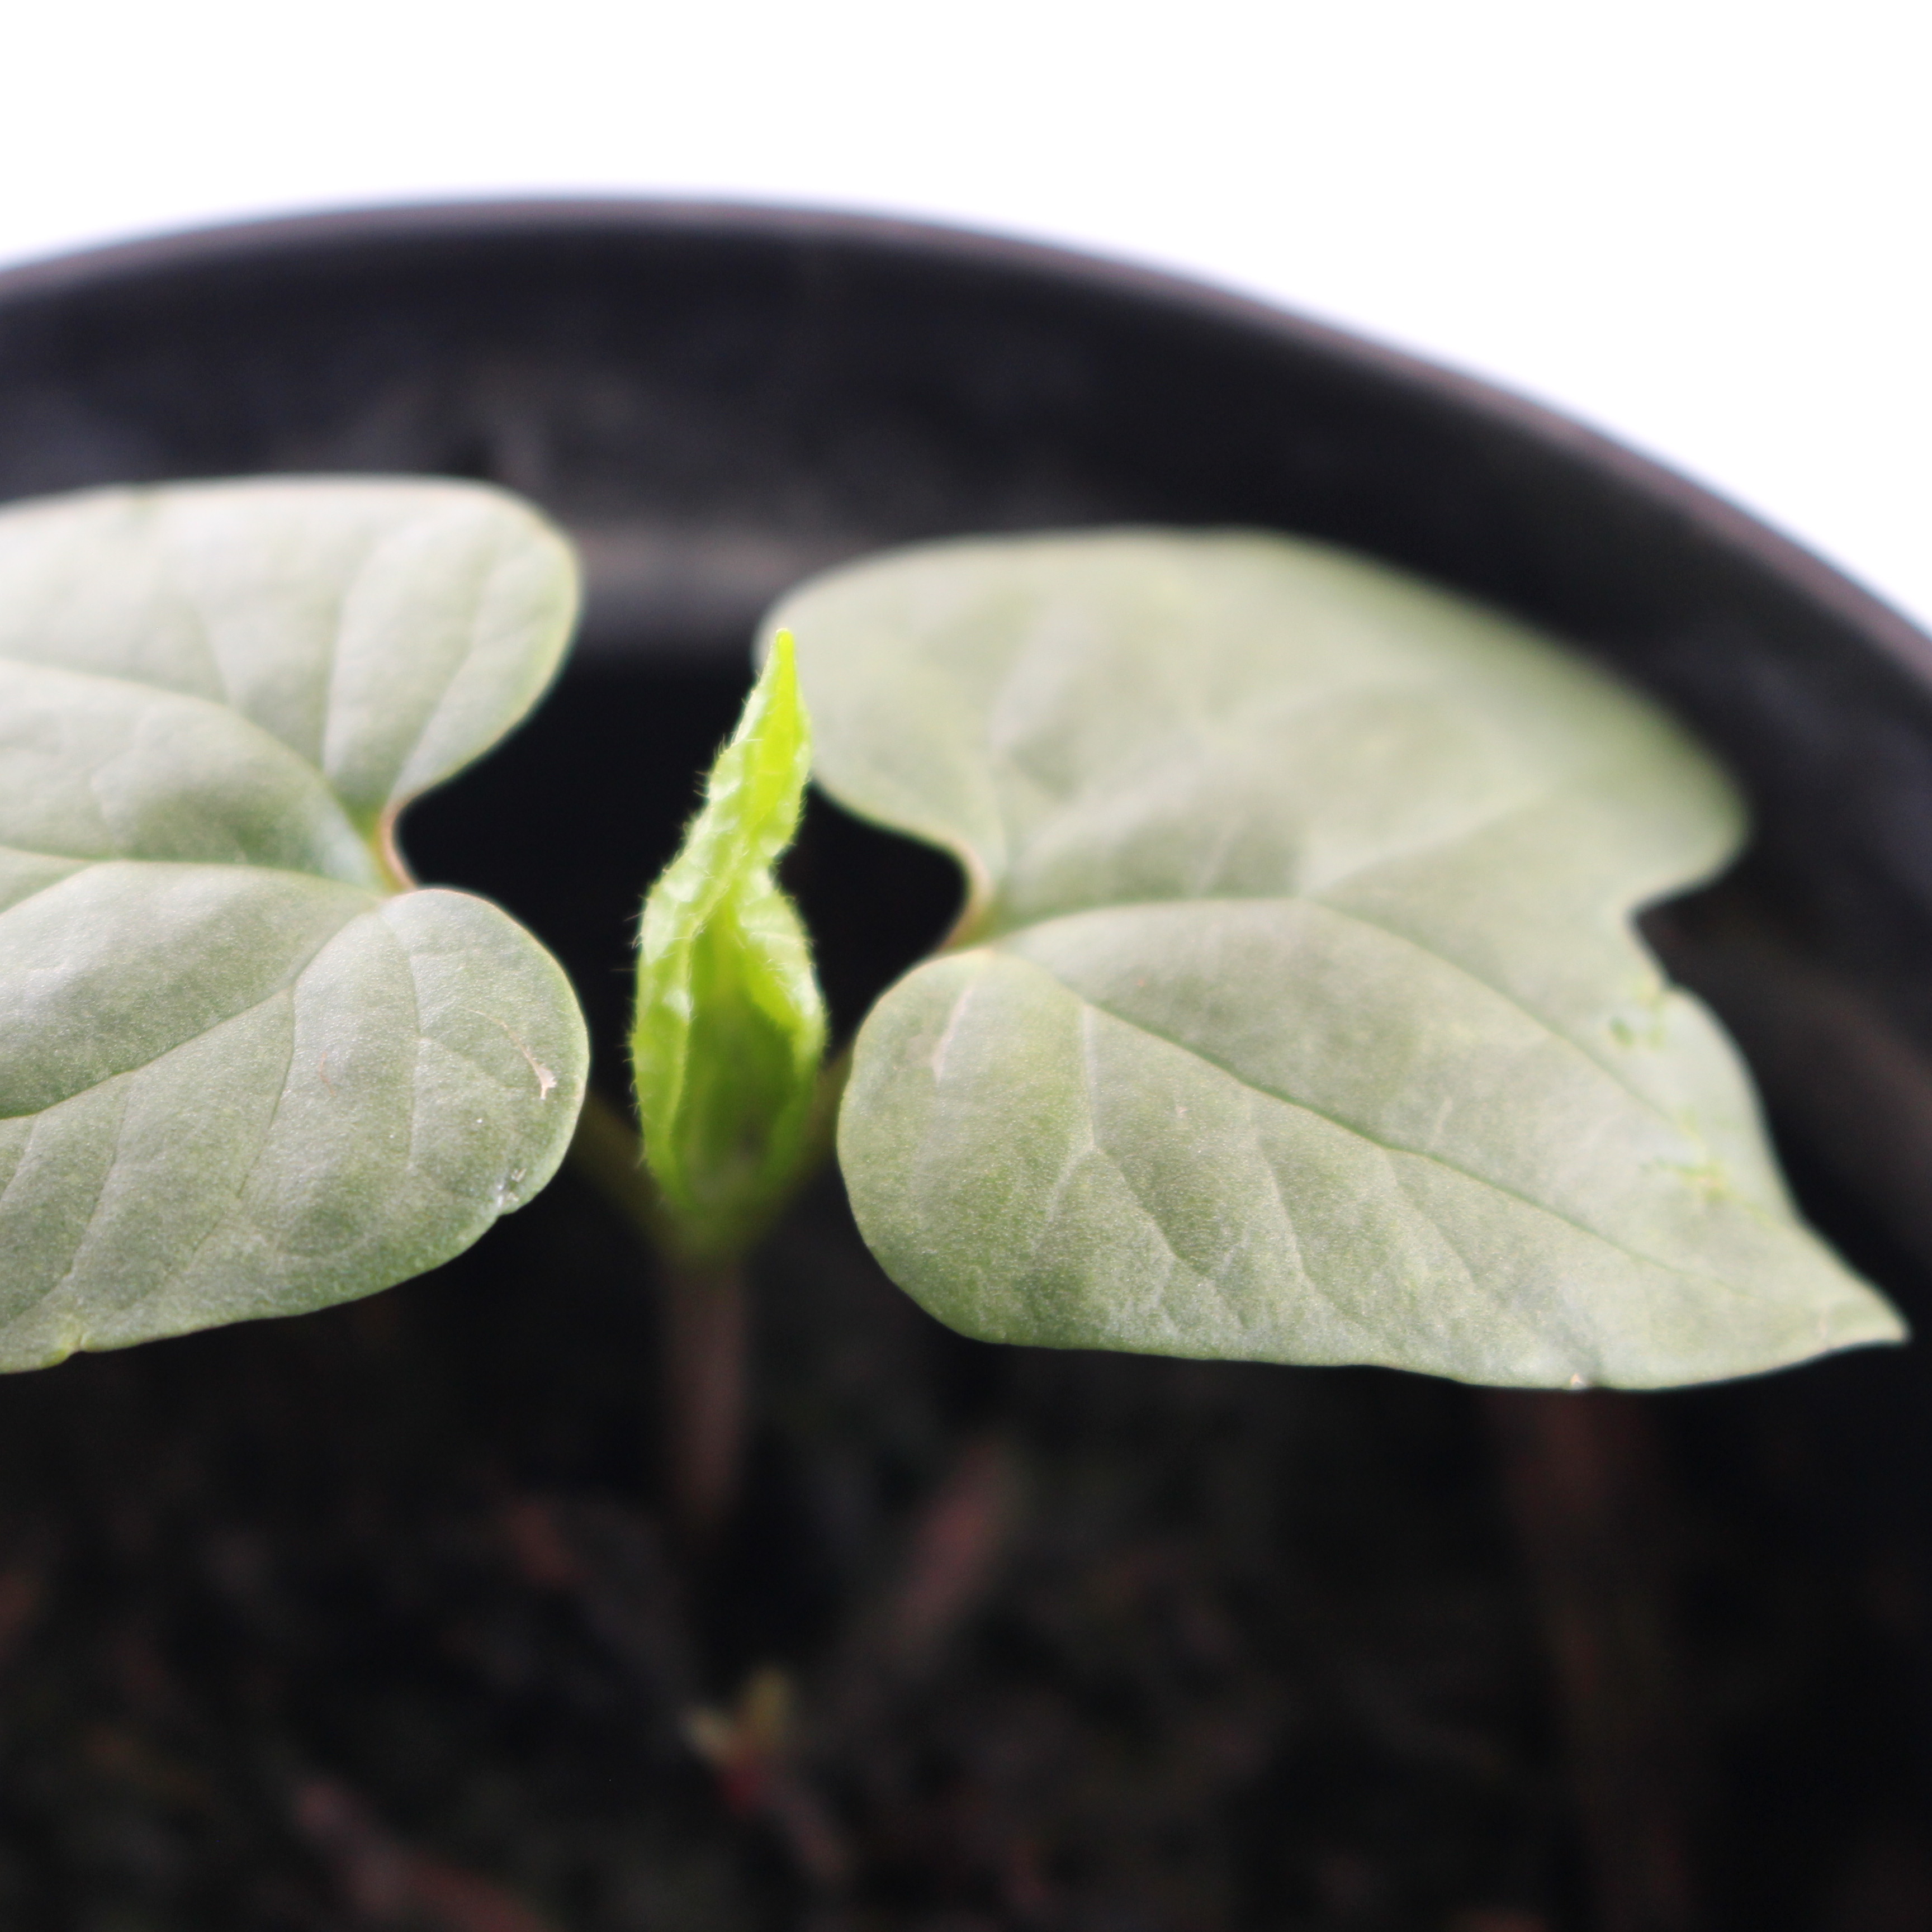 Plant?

Convolvulus arvensis
